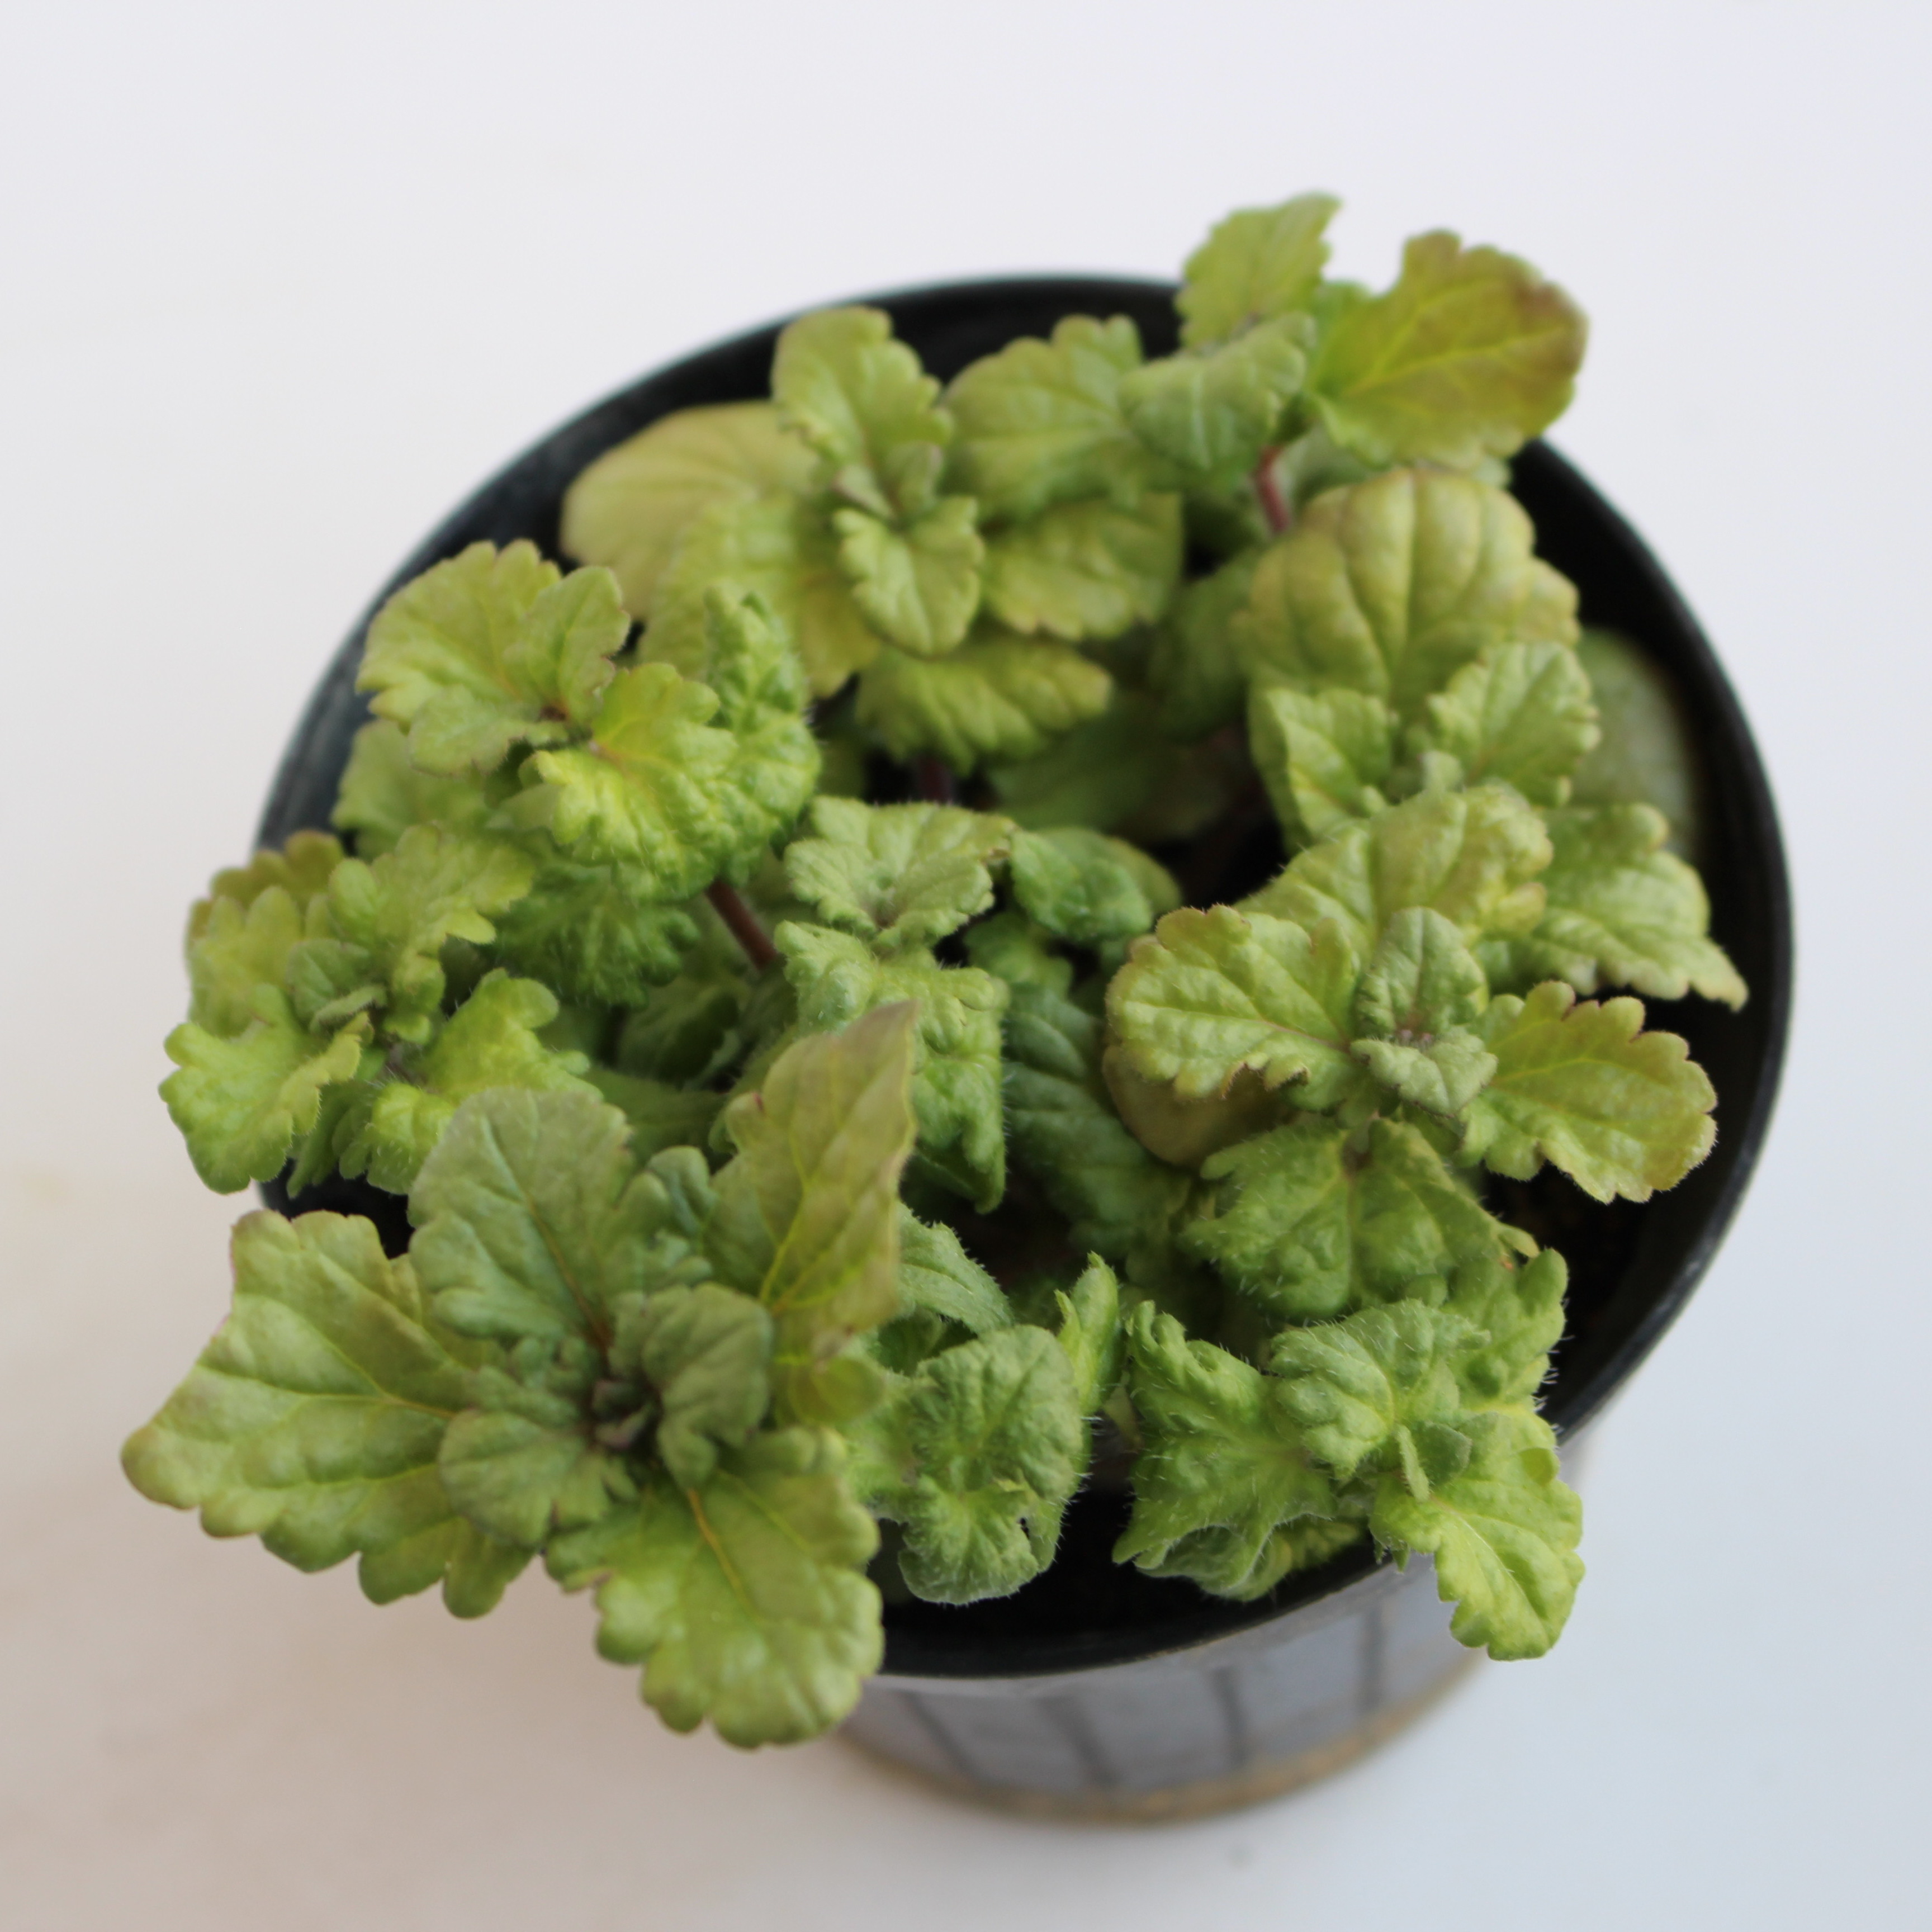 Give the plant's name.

Veronica persica
